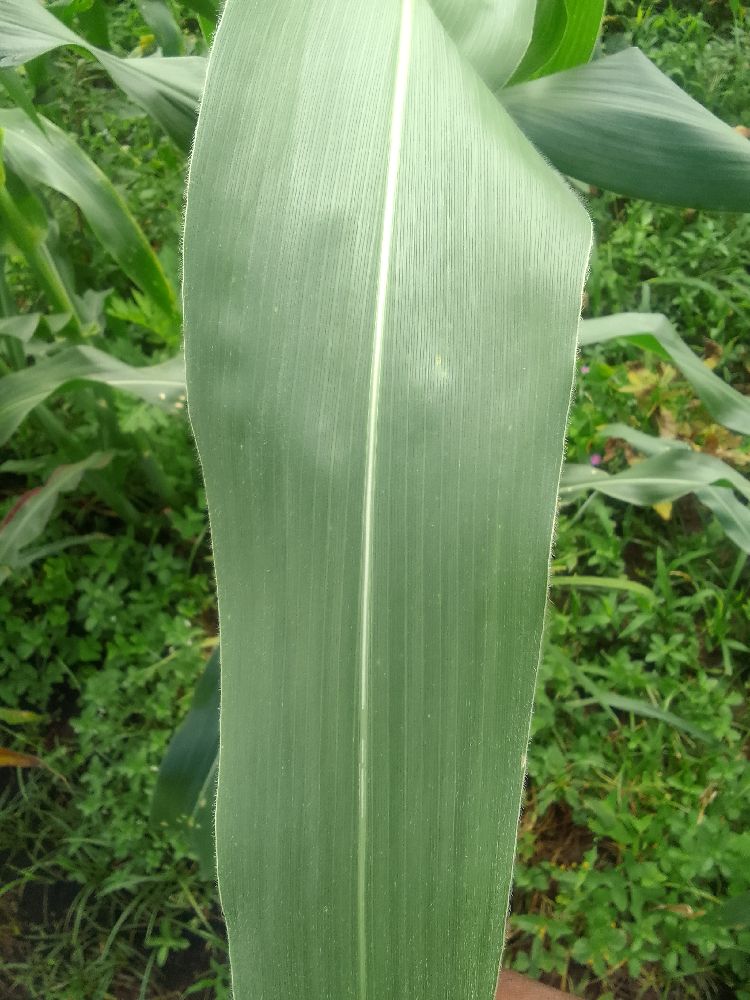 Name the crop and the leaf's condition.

maize, healthy
